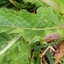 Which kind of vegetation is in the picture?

structured weed
